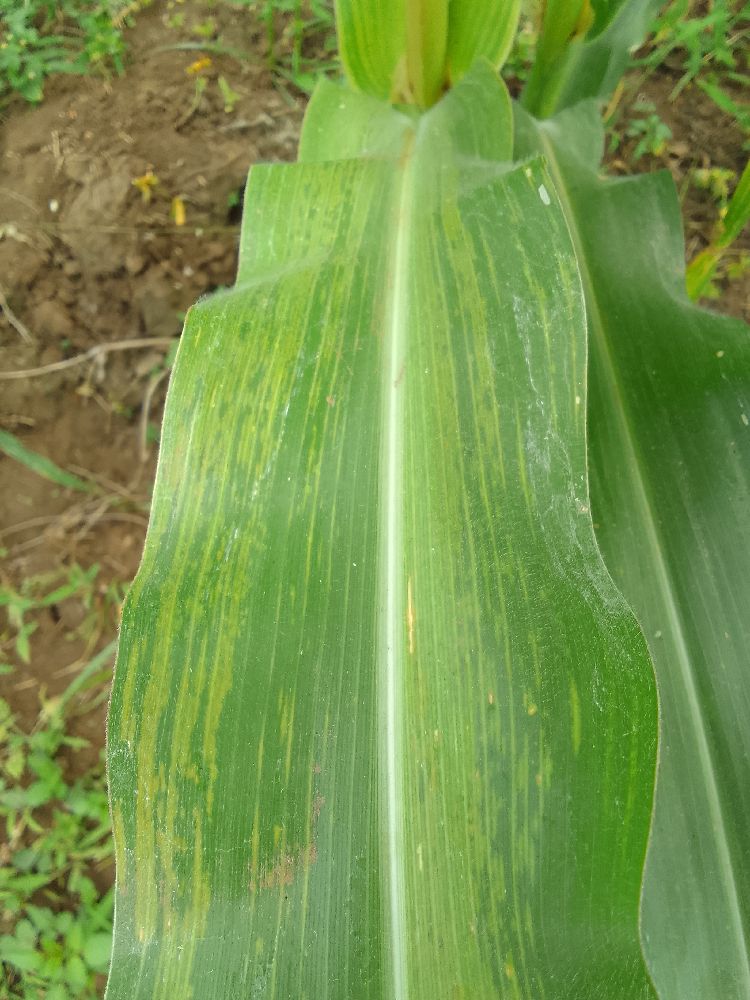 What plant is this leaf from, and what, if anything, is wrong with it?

maize, maize lethal necrosis
